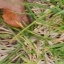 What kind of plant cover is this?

grass
